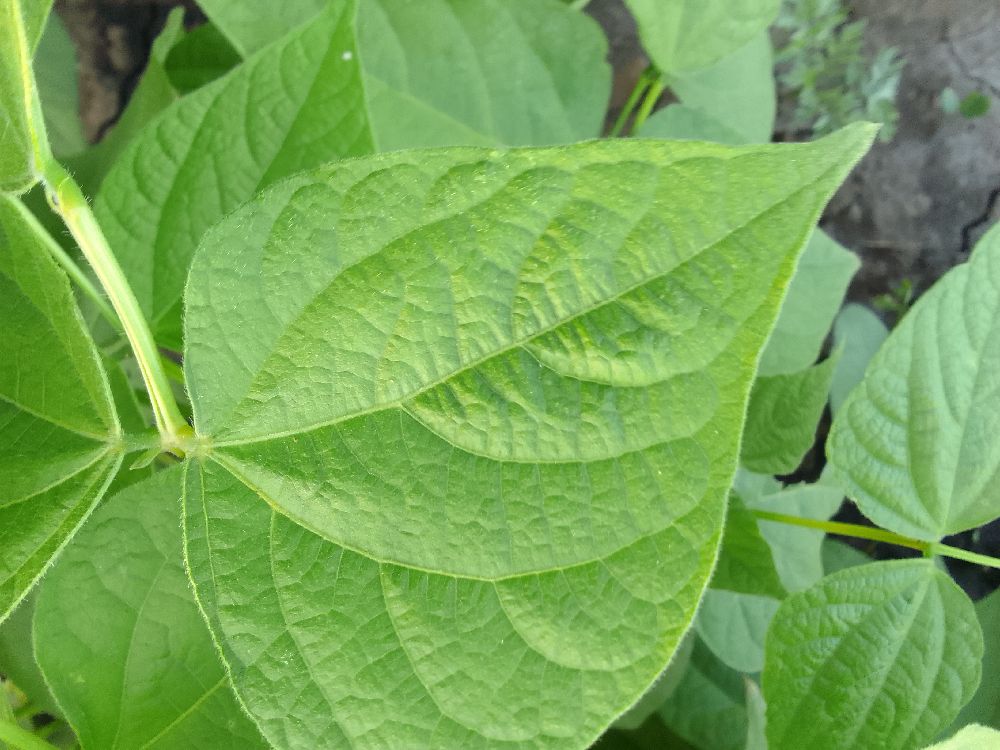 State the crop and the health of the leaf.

common bean, healthy
